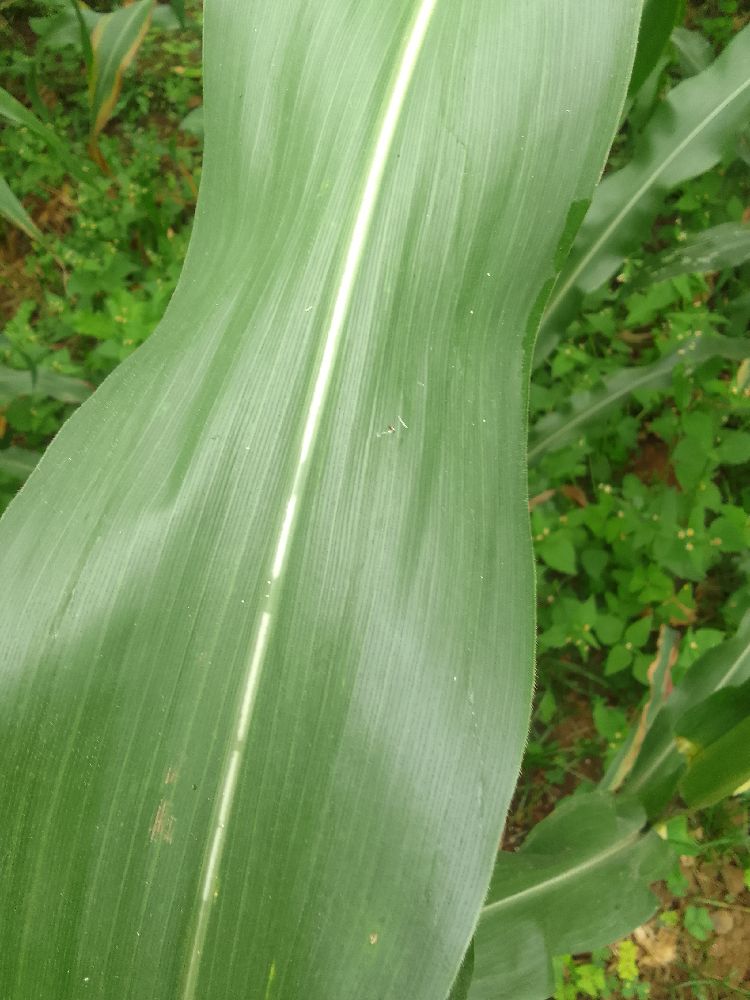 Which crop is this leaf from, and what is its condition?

maize, healthy
